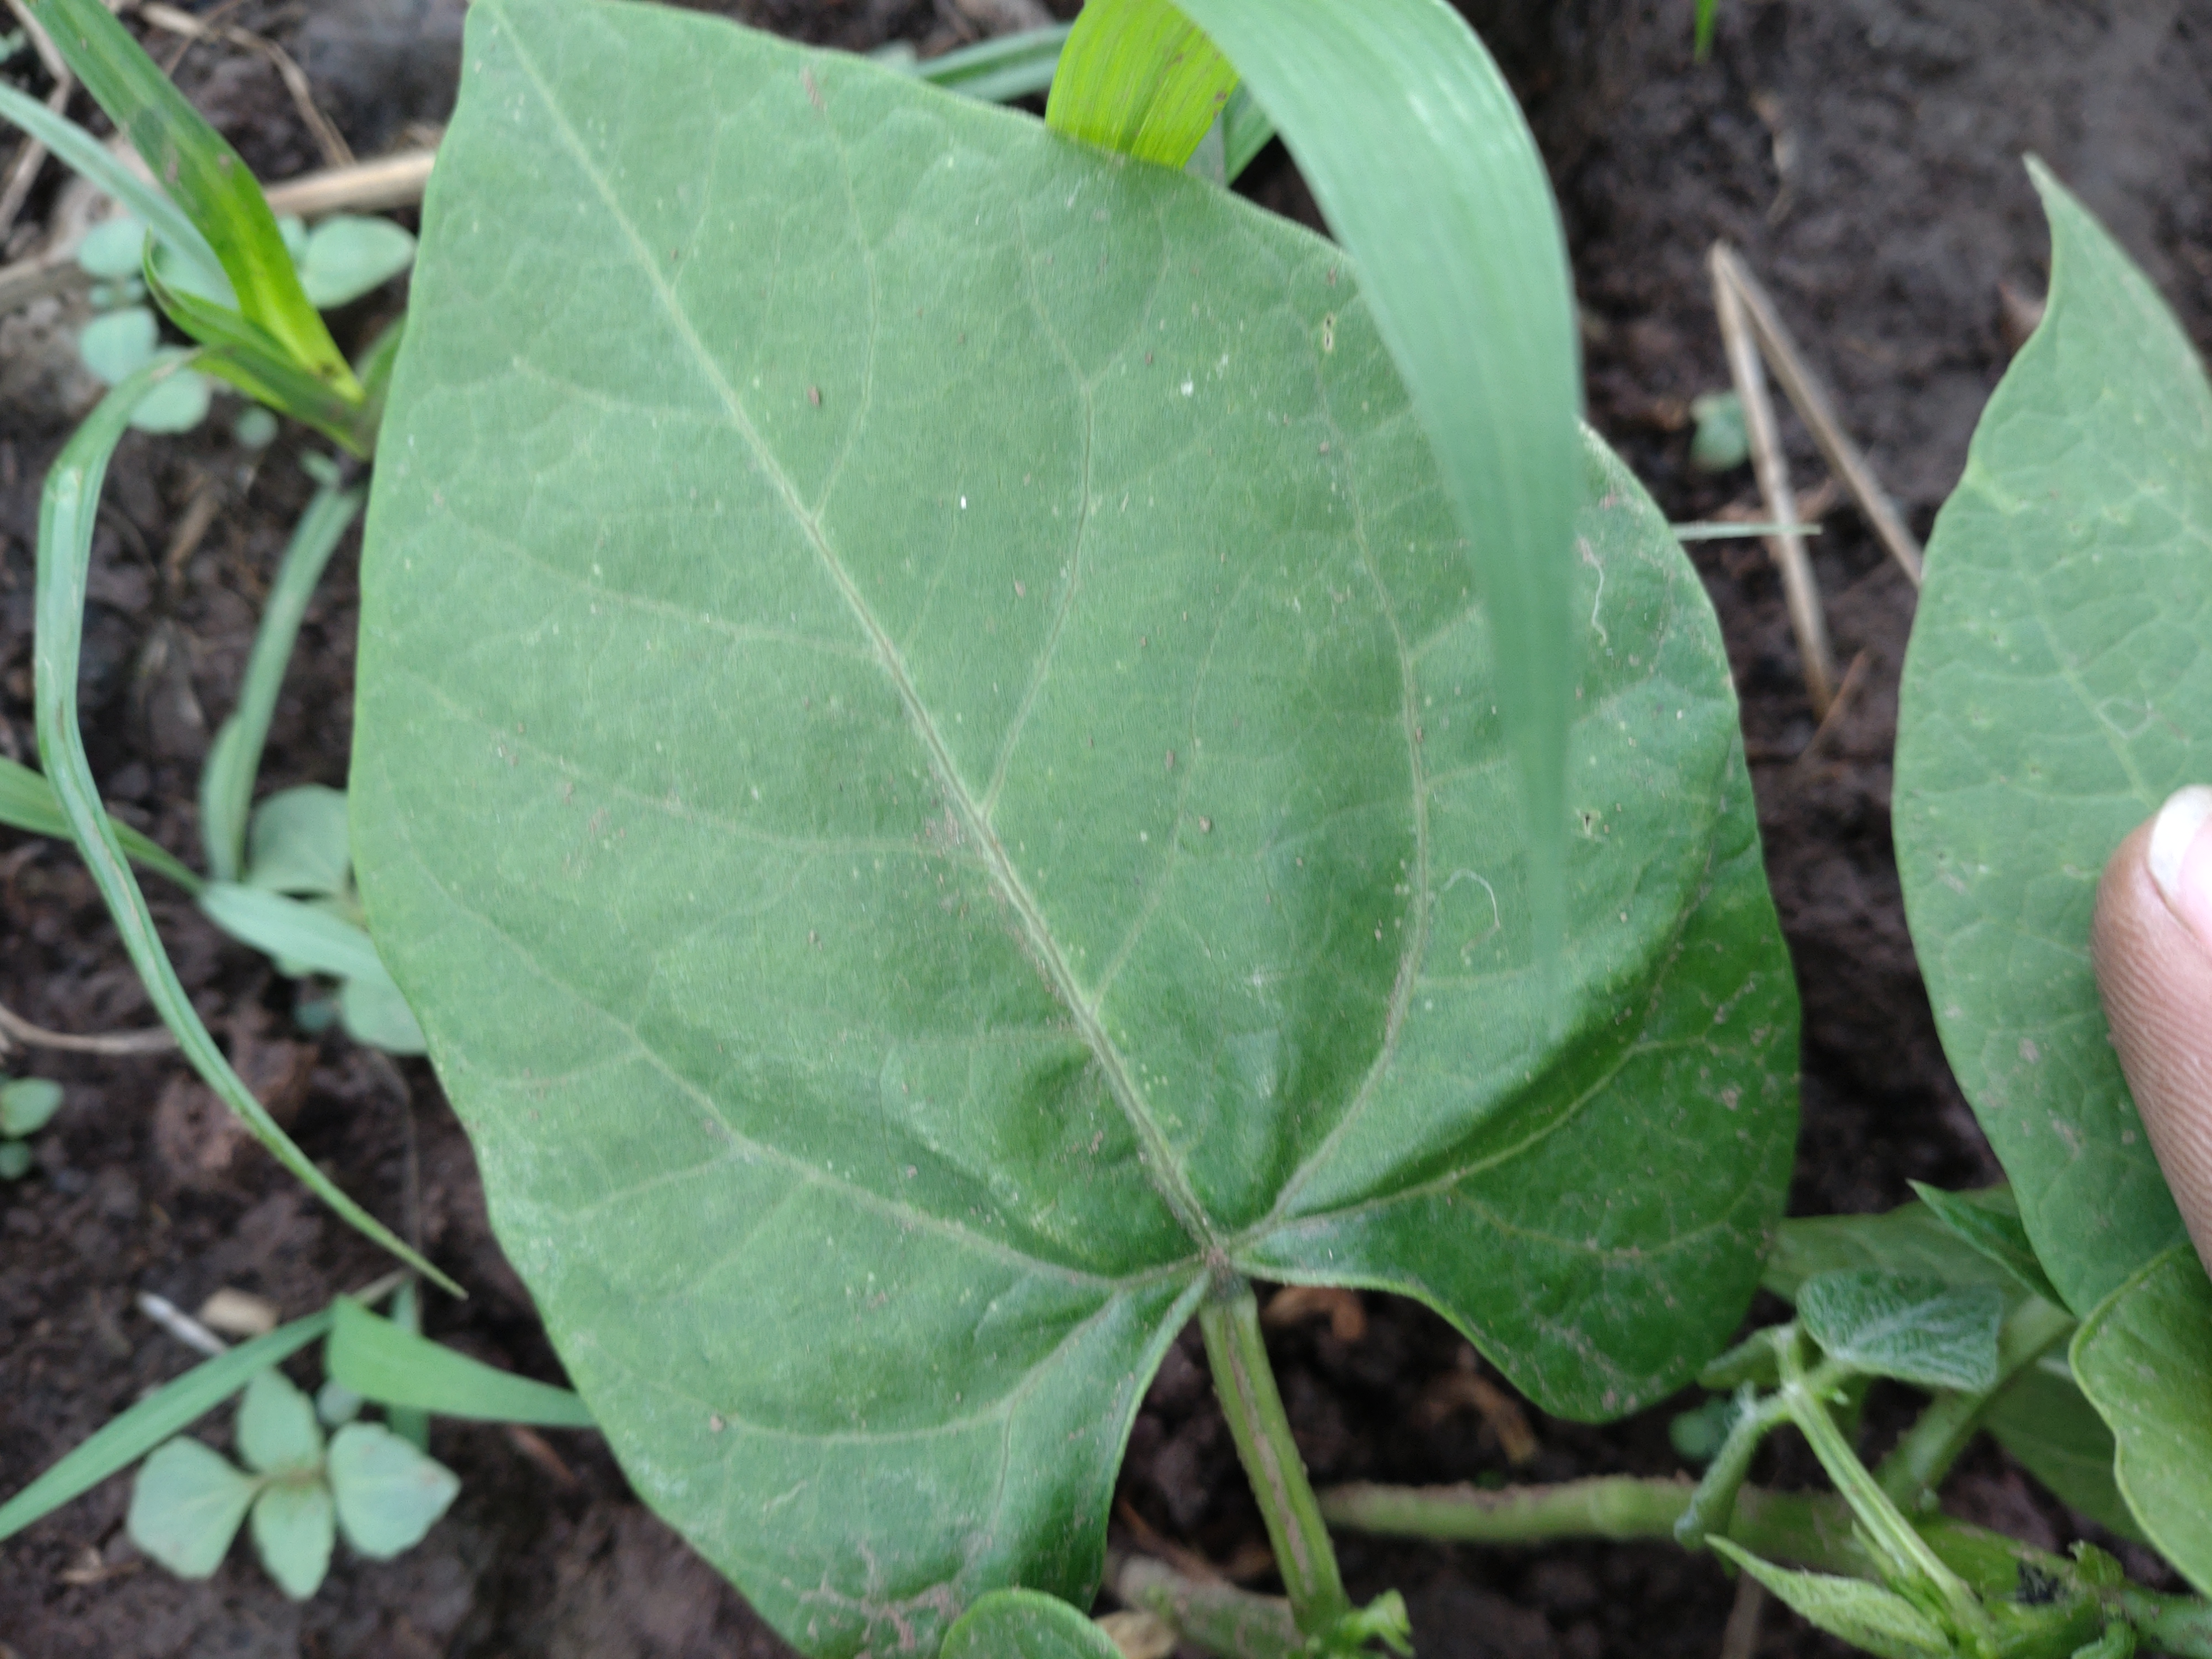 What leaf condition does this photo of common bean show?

healthy
